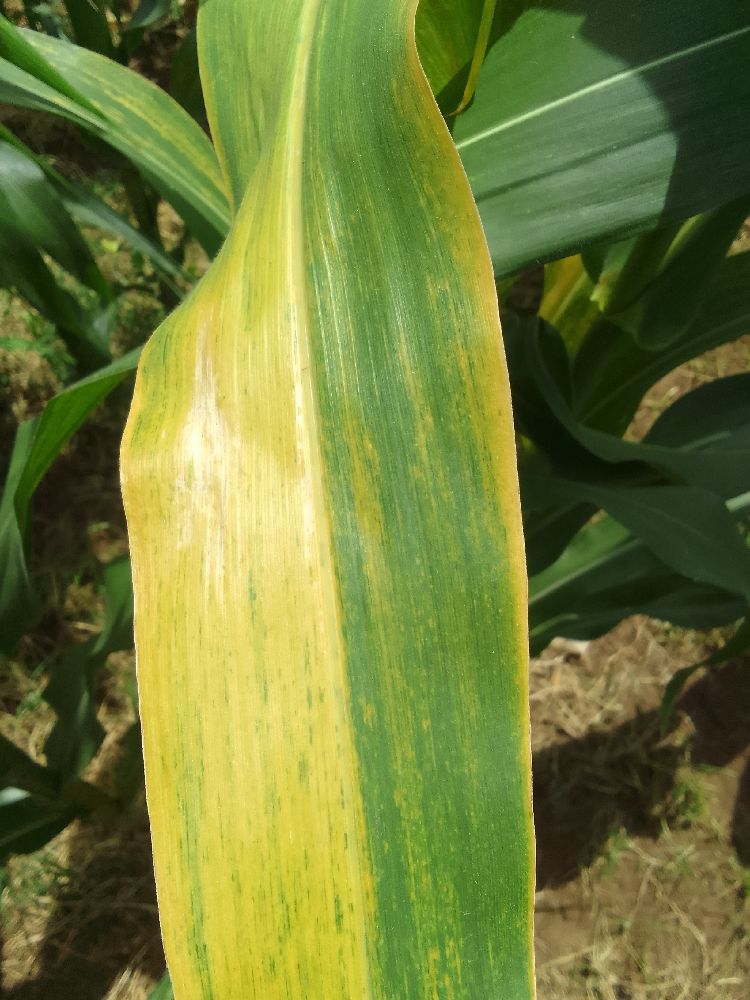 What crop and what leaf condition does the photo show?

maize, maize lethal necrosis
